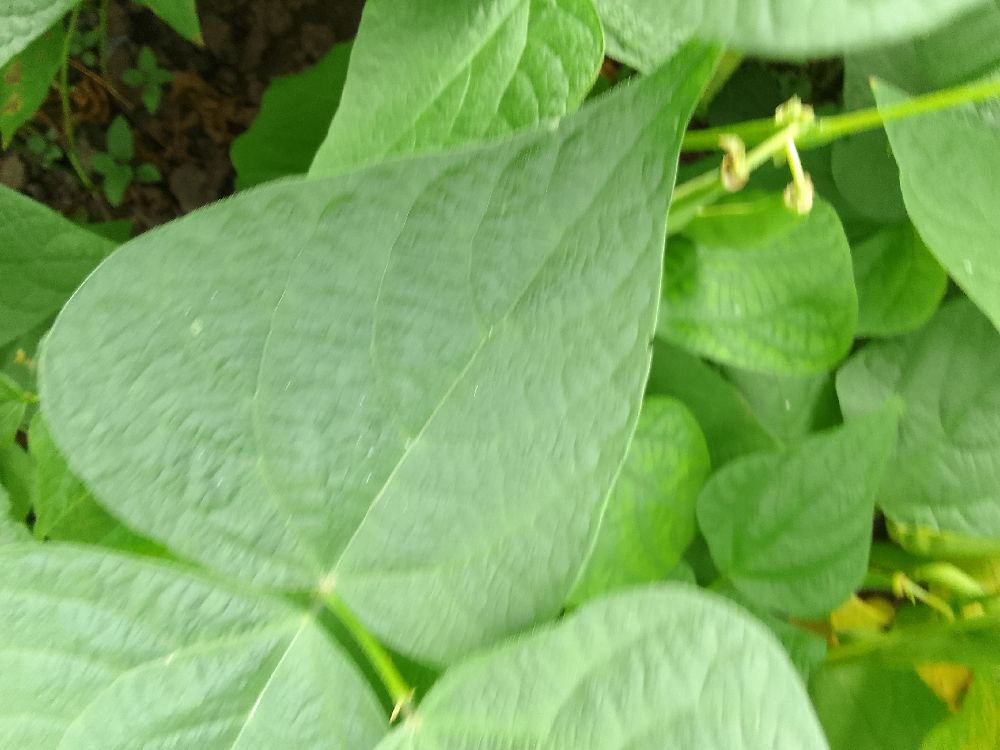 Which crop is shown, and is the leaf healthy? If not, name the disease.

common bean, healthy
